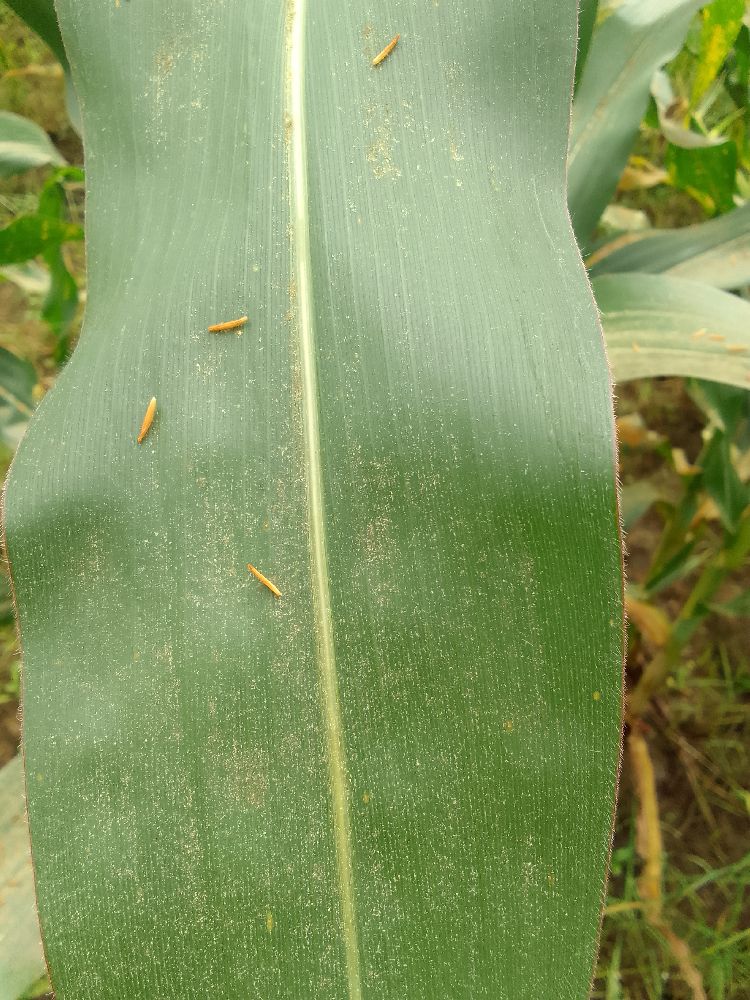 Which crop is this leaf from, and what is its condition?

maize, healthy
